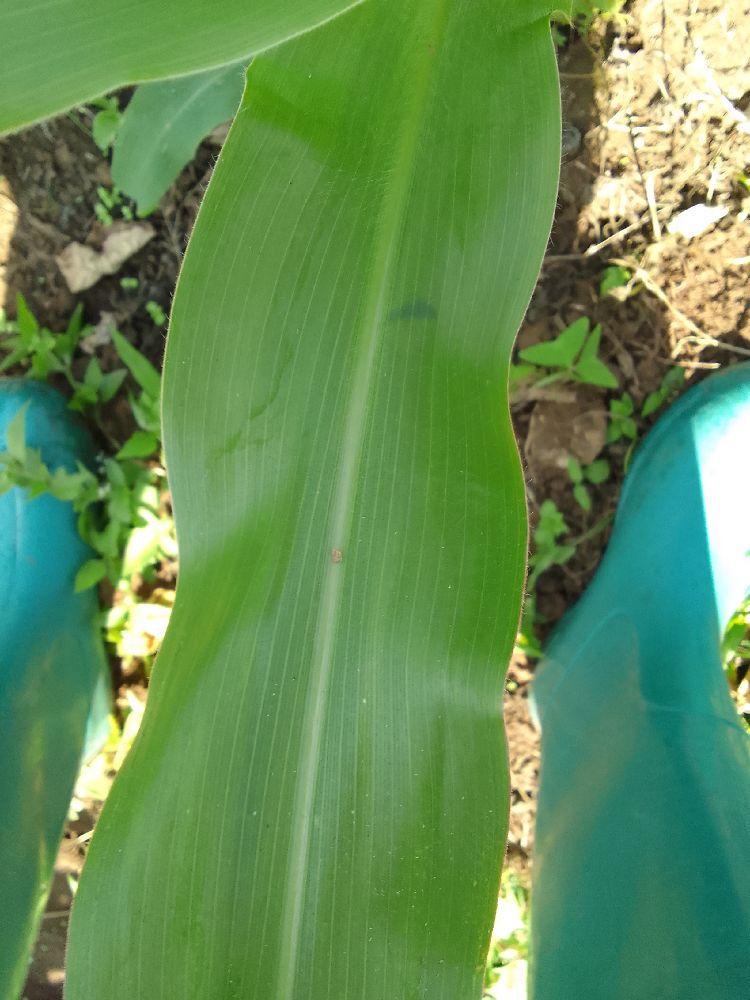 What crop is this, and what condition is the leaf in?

maize, healthy
